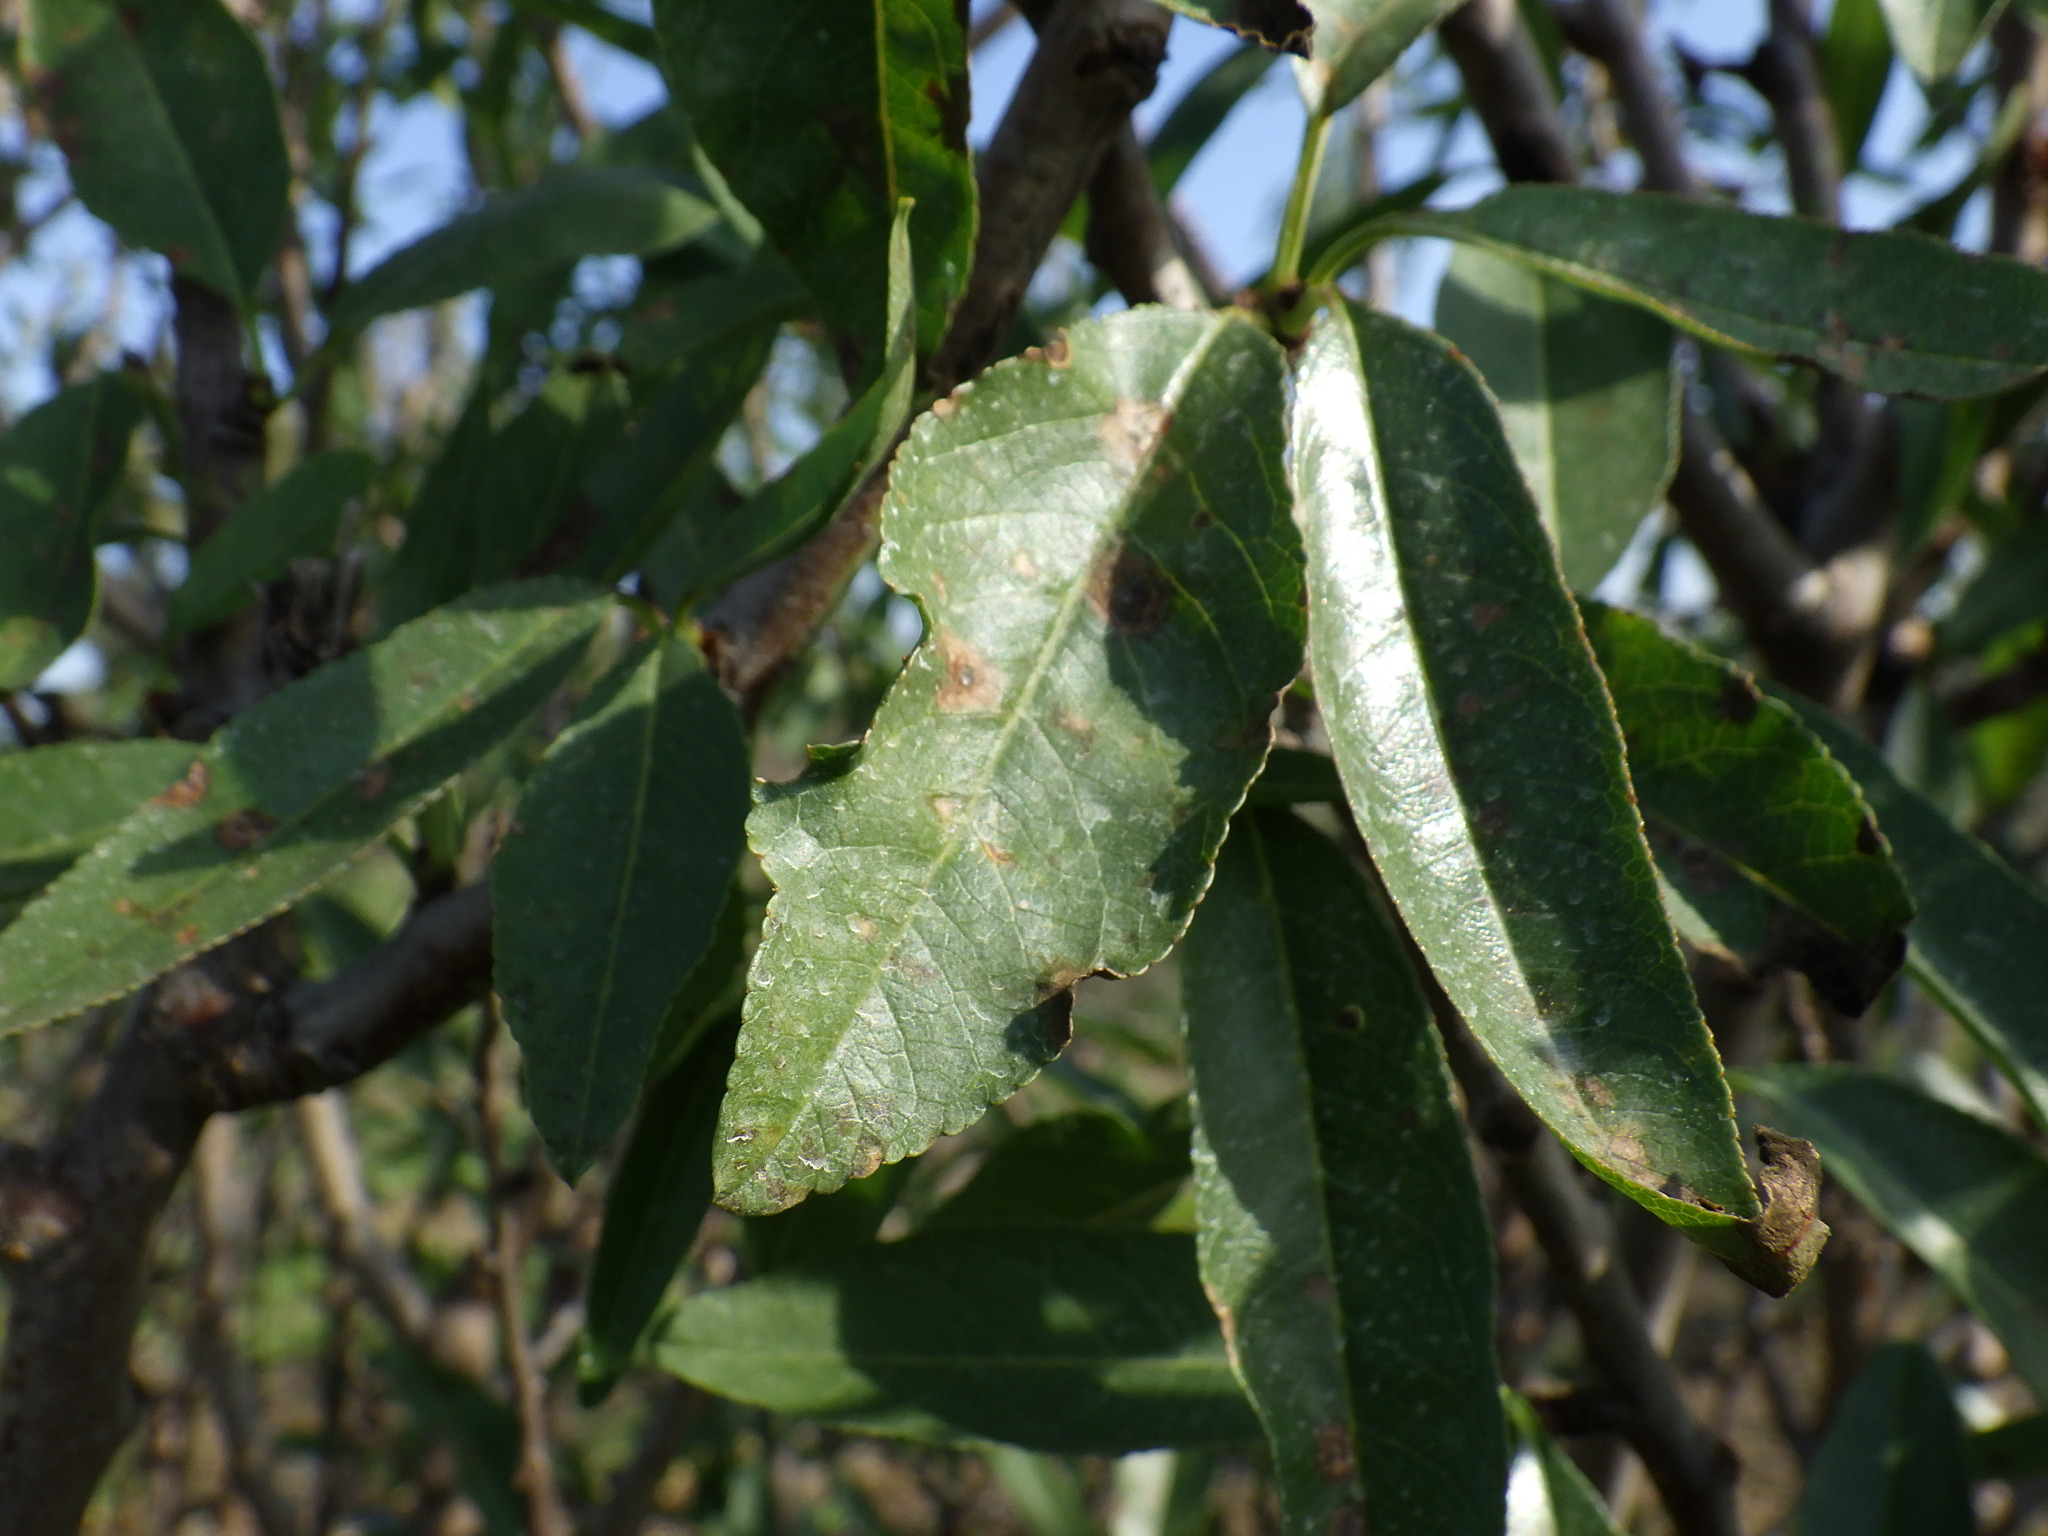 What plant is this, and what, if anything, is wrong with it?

almond, shot hole disease
